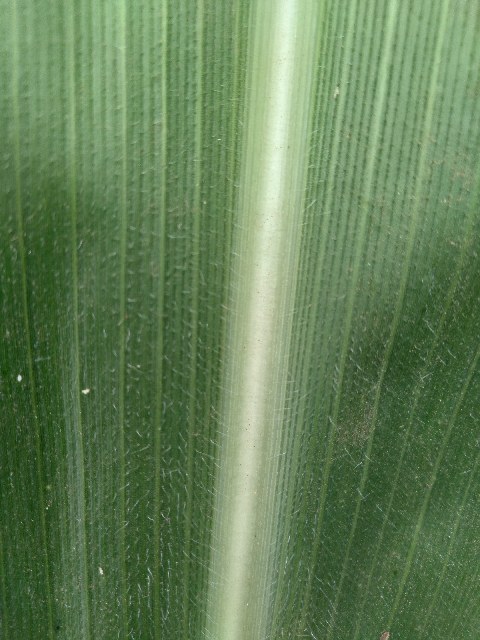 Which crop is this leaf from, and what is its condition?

maize, healthy
